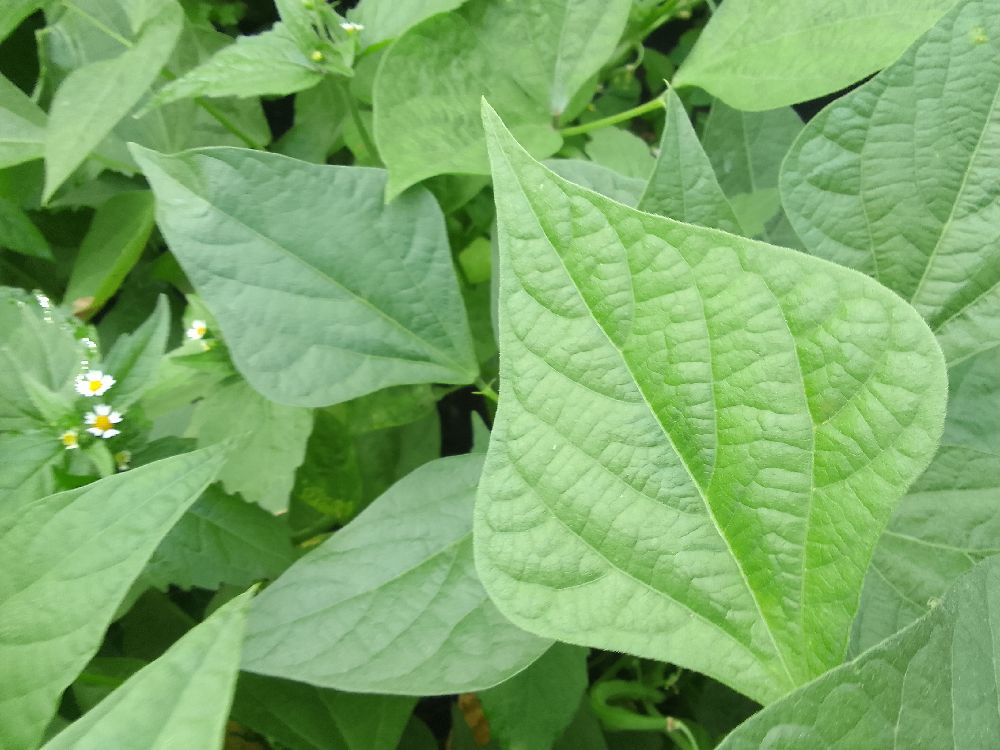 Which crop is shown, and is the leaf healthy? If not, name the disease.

common bean, healthy
